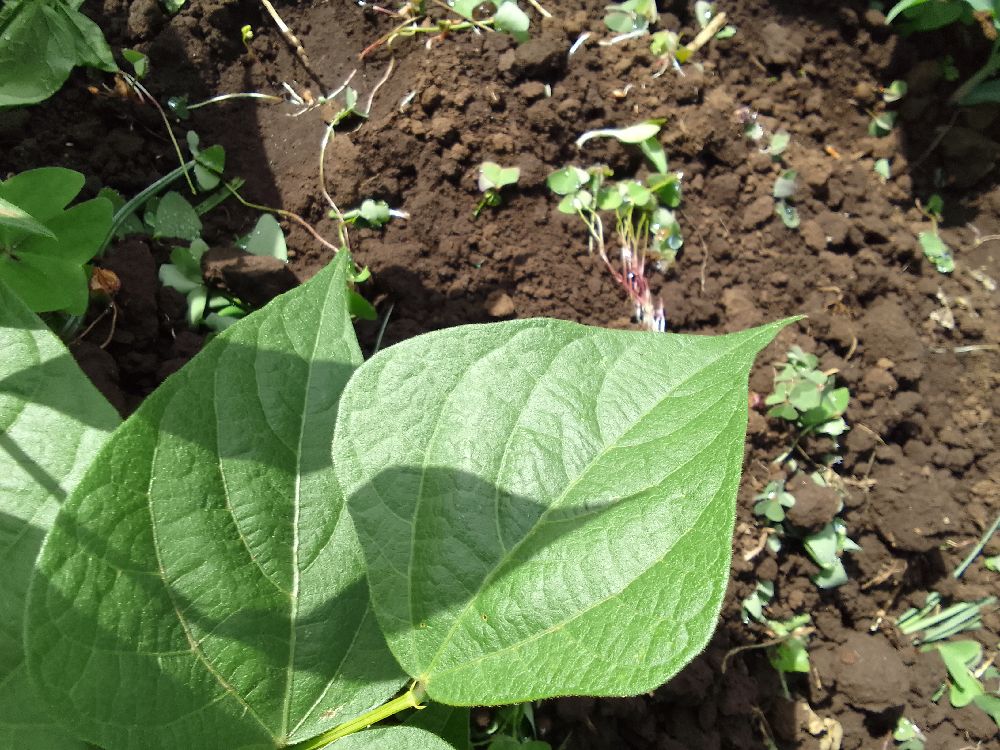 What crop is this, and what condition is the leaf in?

common bean, healthy
